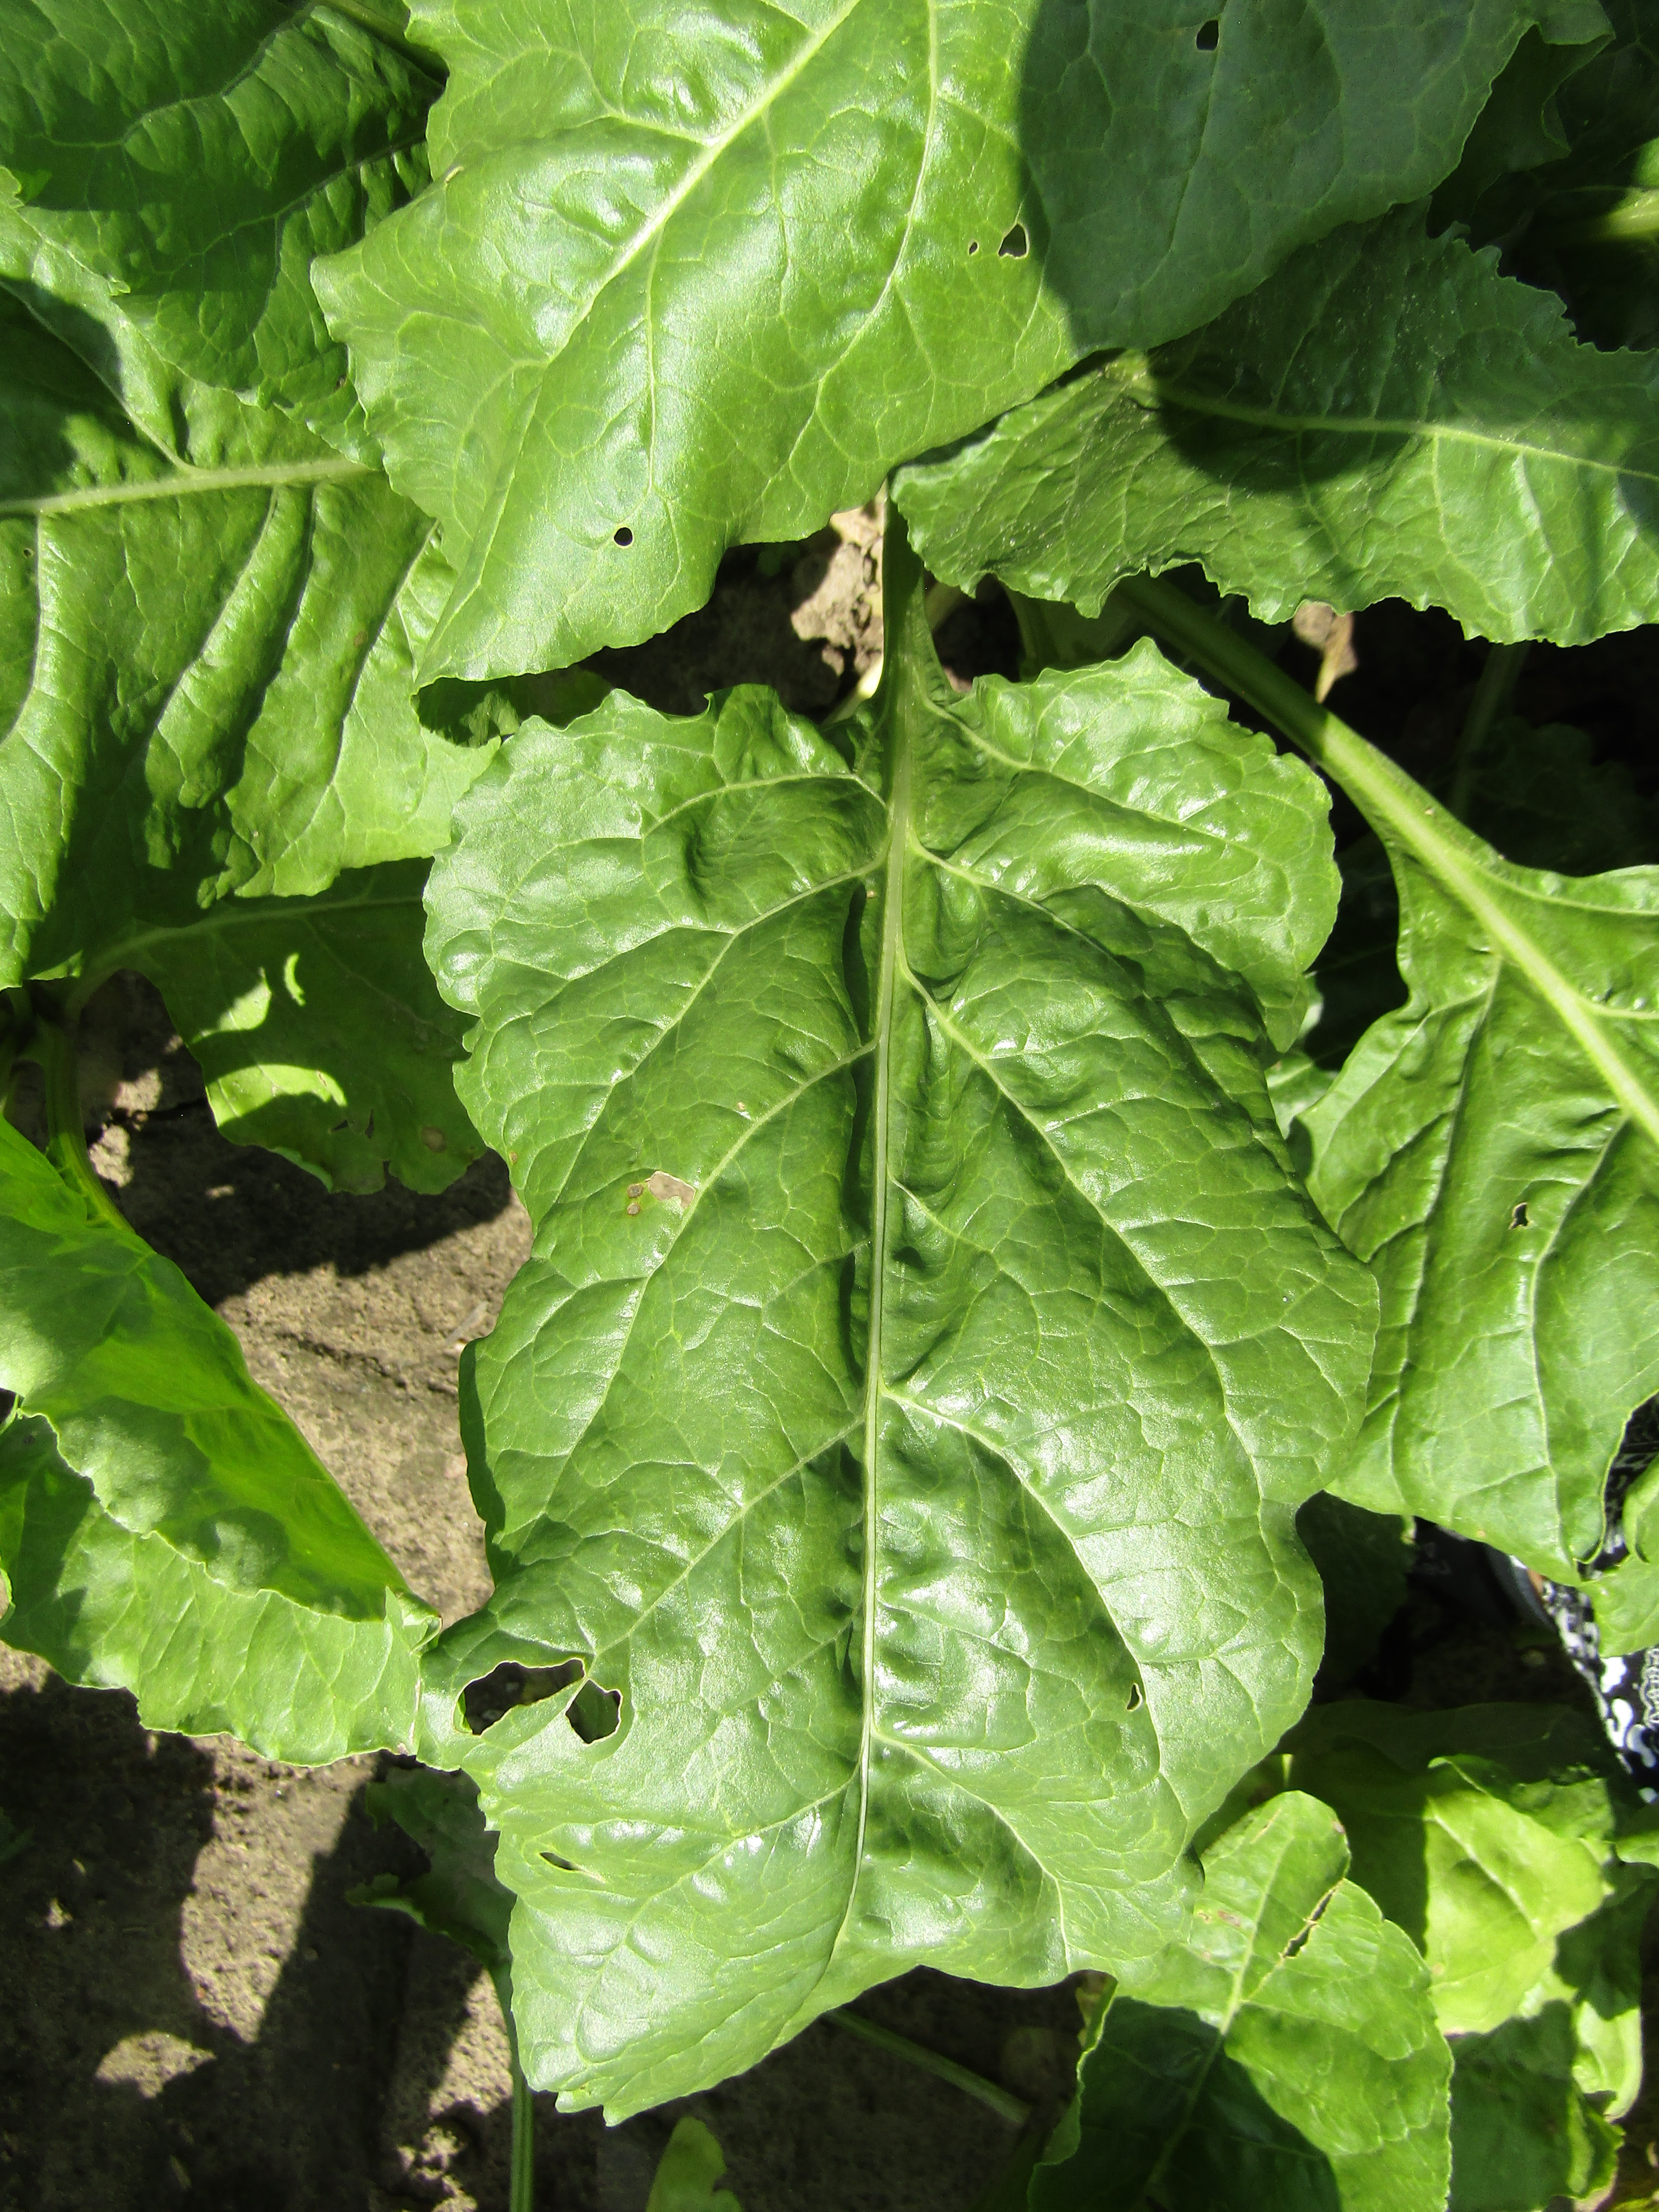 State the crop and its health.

beet, cercospora
